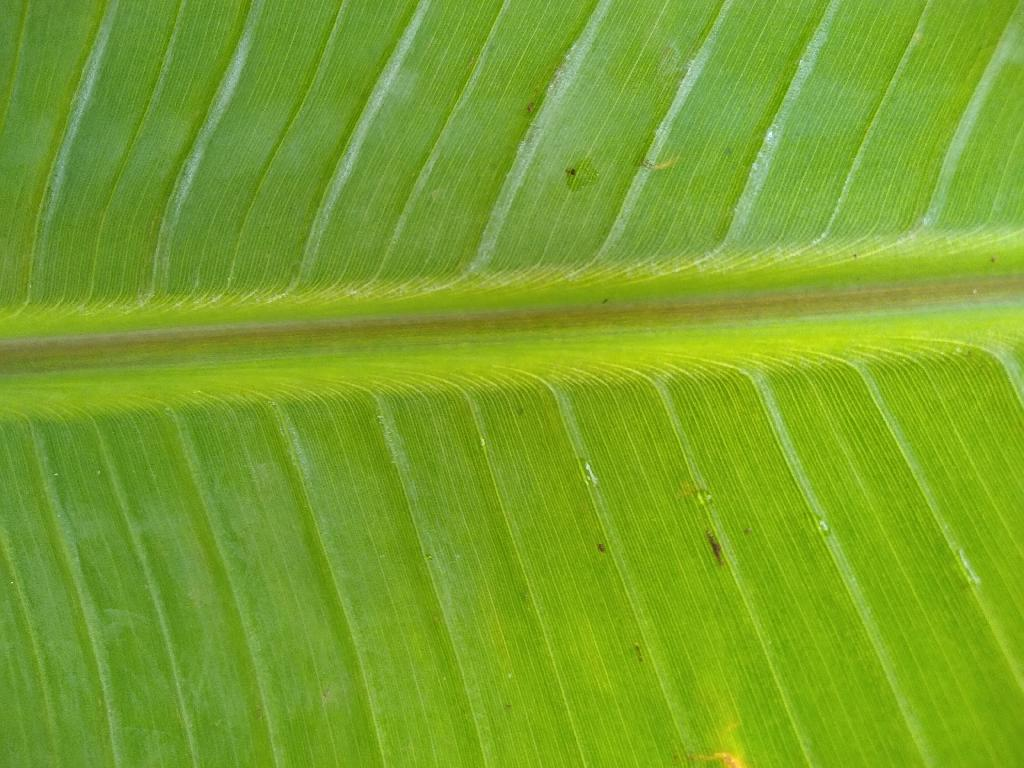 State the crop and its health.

banana, healthy
